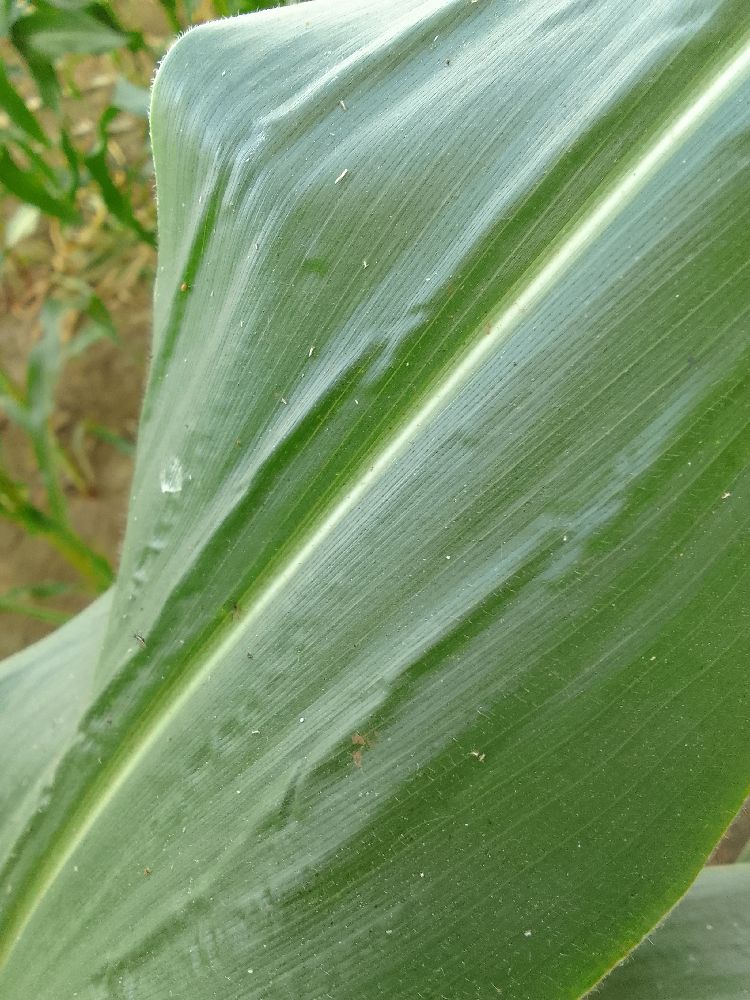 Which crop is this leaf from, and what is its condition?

maize, healthy
